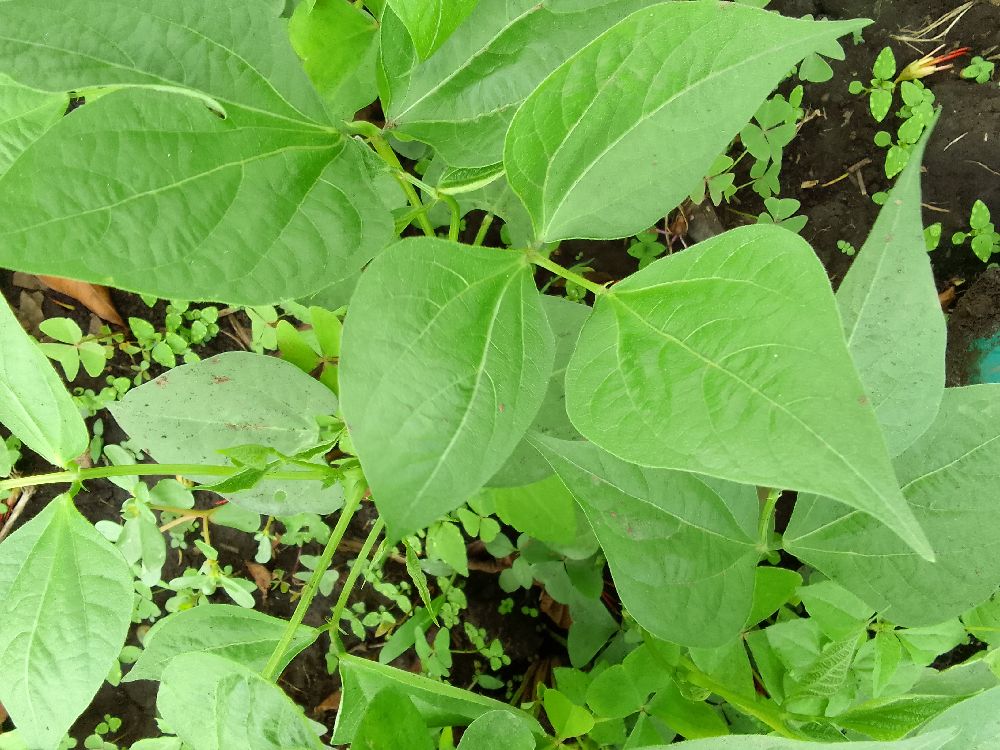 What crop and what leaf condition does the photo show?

common bean, healthy
